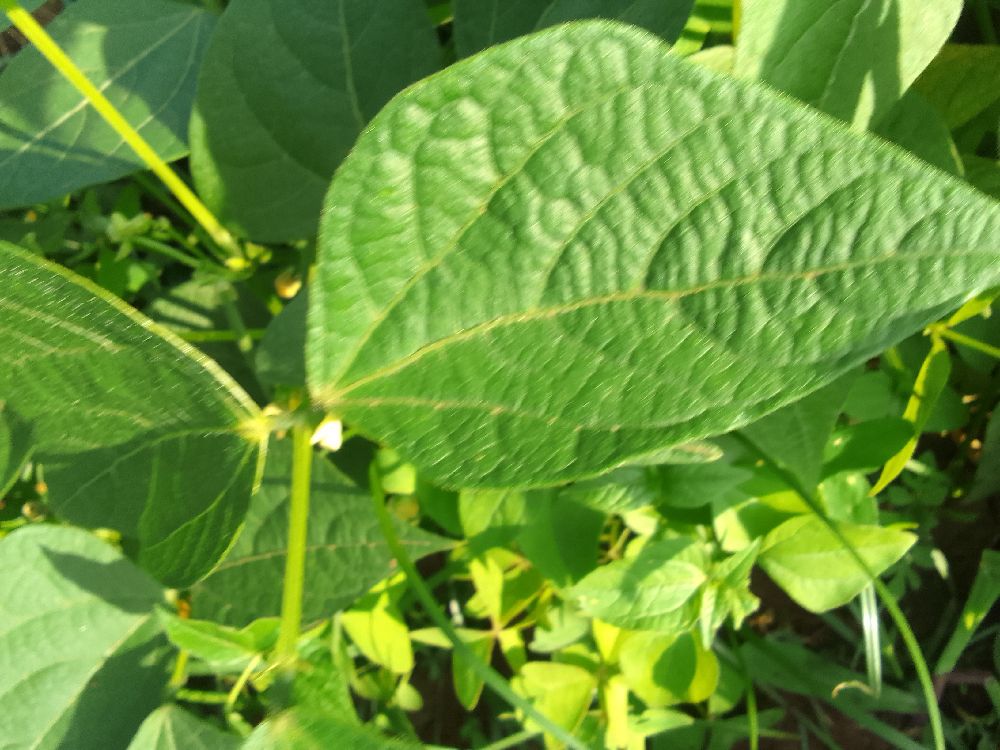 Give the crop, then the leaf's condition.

common bean, healthy
